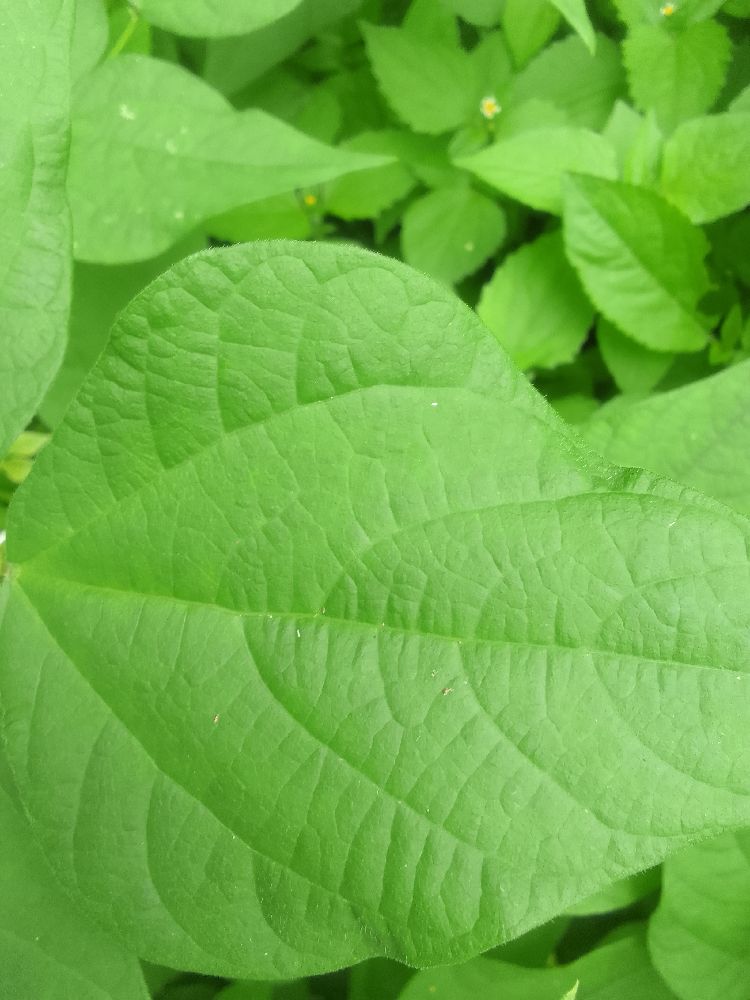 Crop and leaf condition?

common bean, healthy
